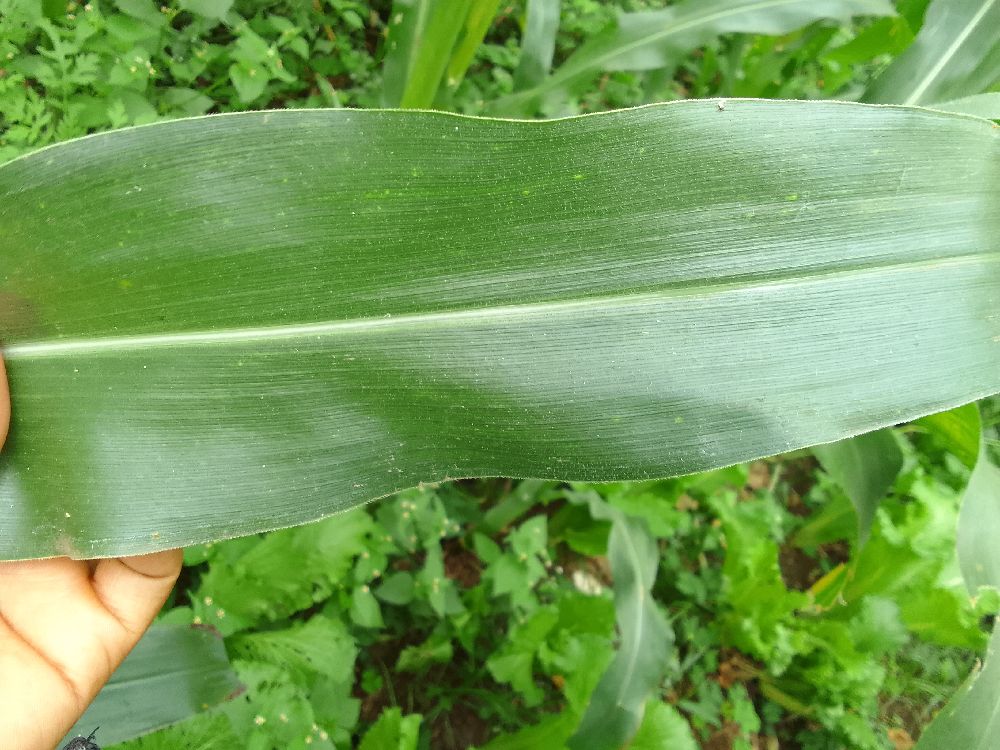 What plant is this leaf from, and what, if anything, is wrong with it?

maize, healthy
